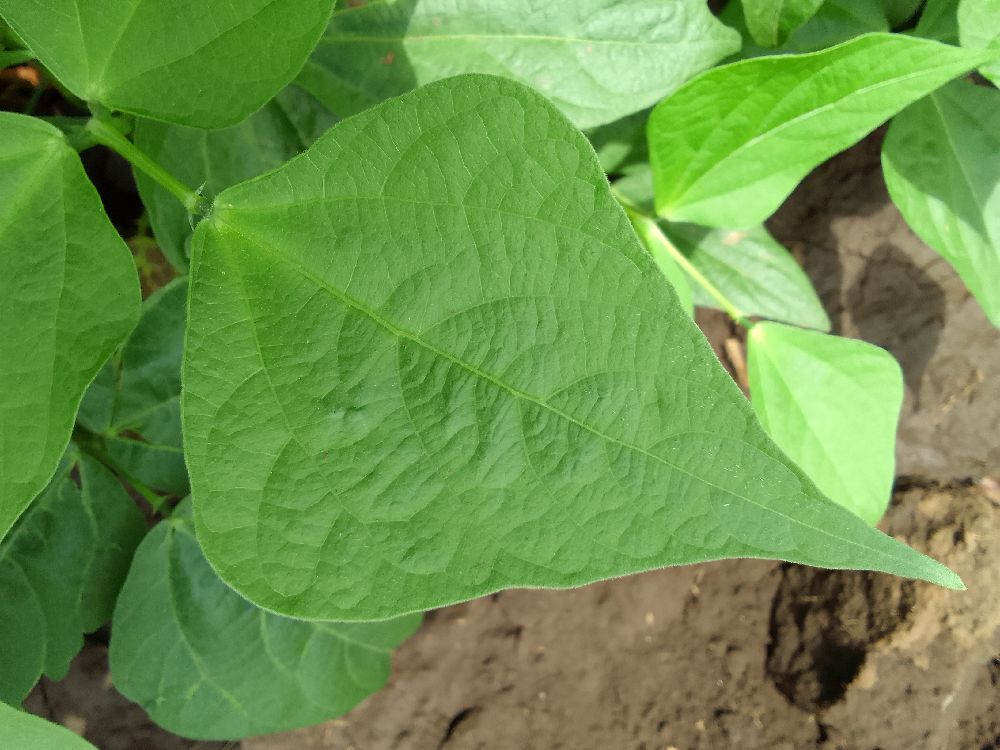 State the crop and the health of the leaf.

common bean, healthy
